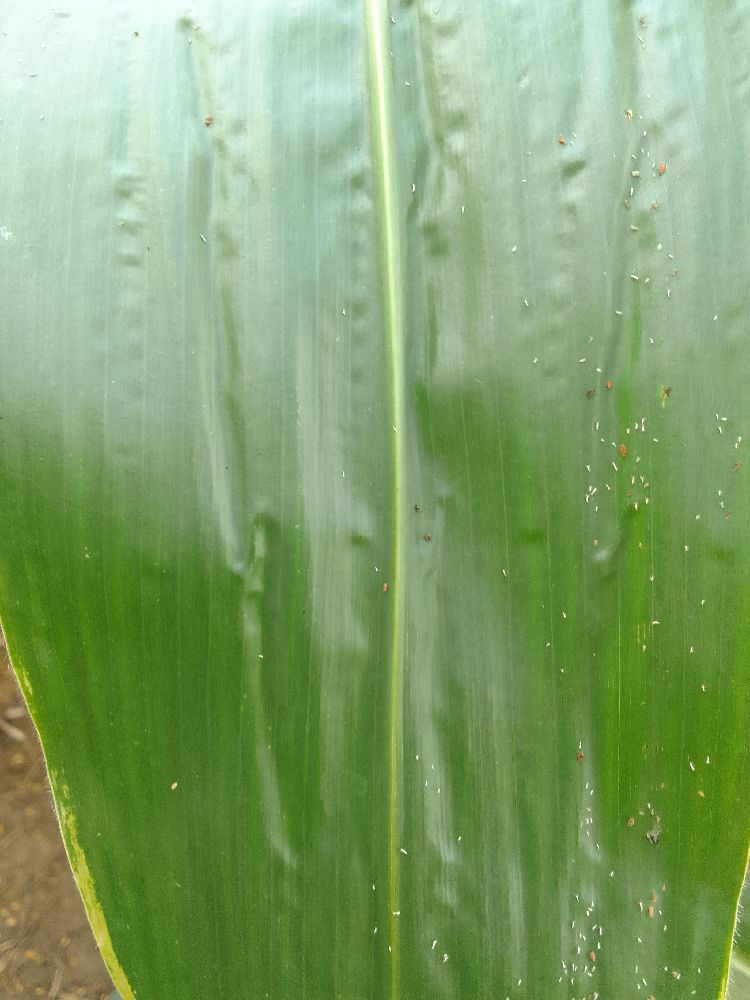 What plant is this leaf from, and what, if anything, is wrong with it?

maize, healthy
